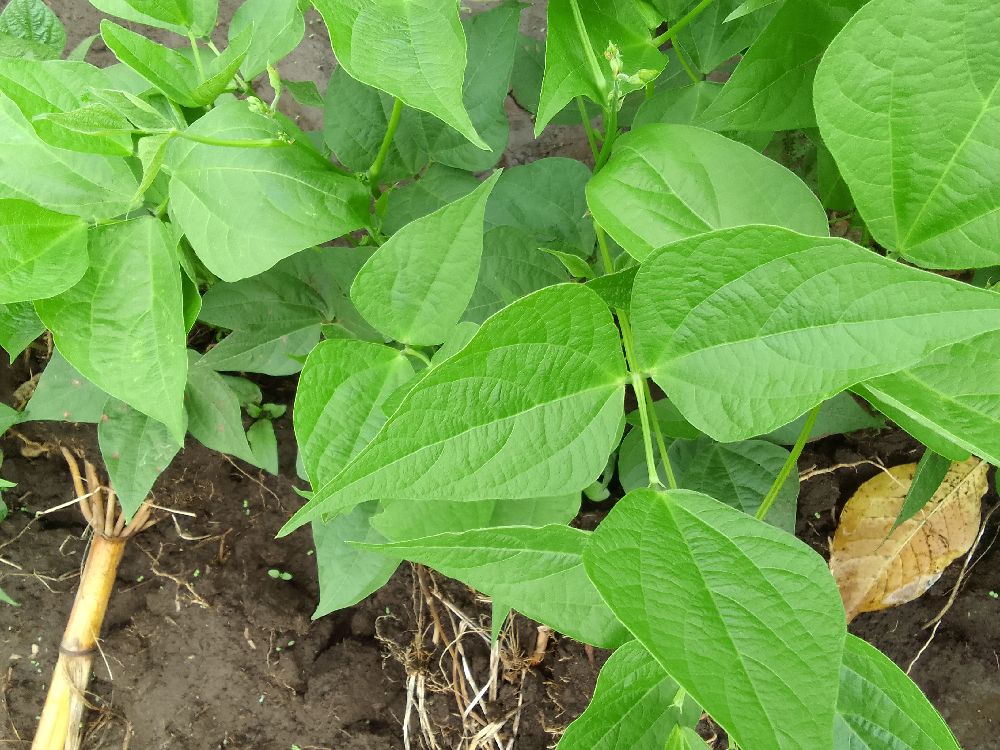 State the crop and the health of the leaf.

common bean, healthy
